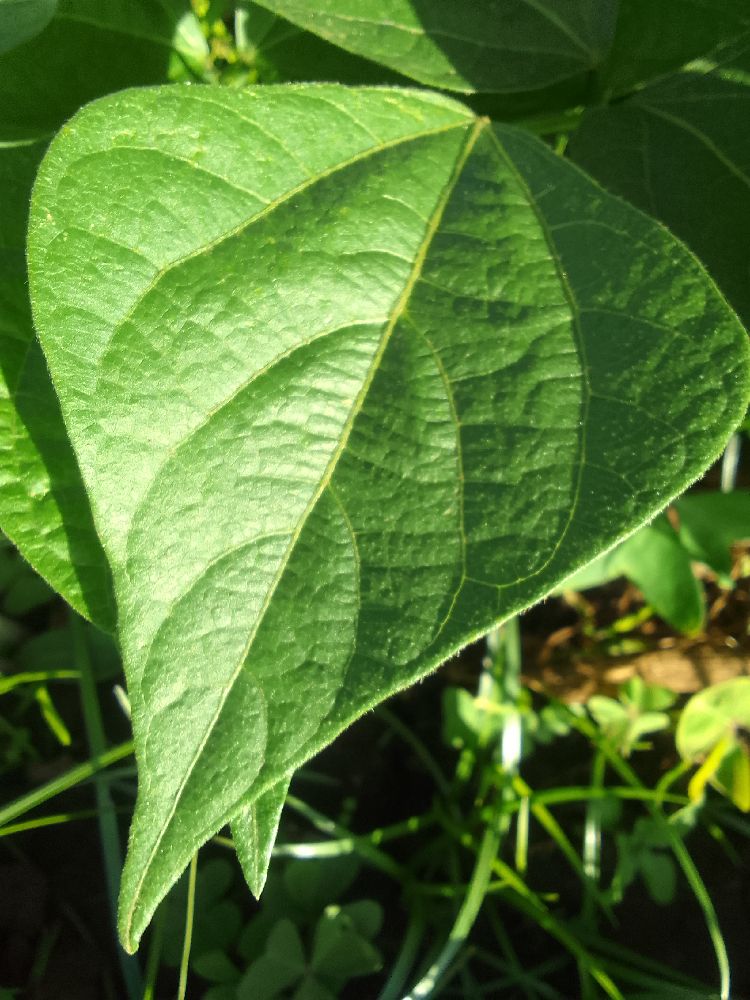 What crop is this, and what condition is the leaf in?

common bean, healthy
